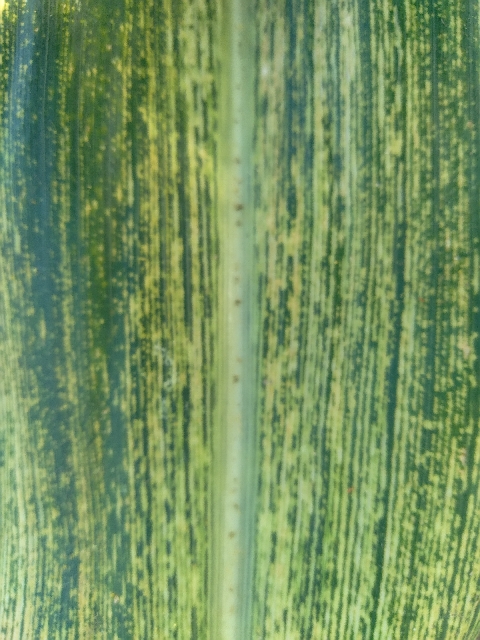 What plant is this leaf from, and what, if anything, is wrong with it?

maize, maize streak virus
